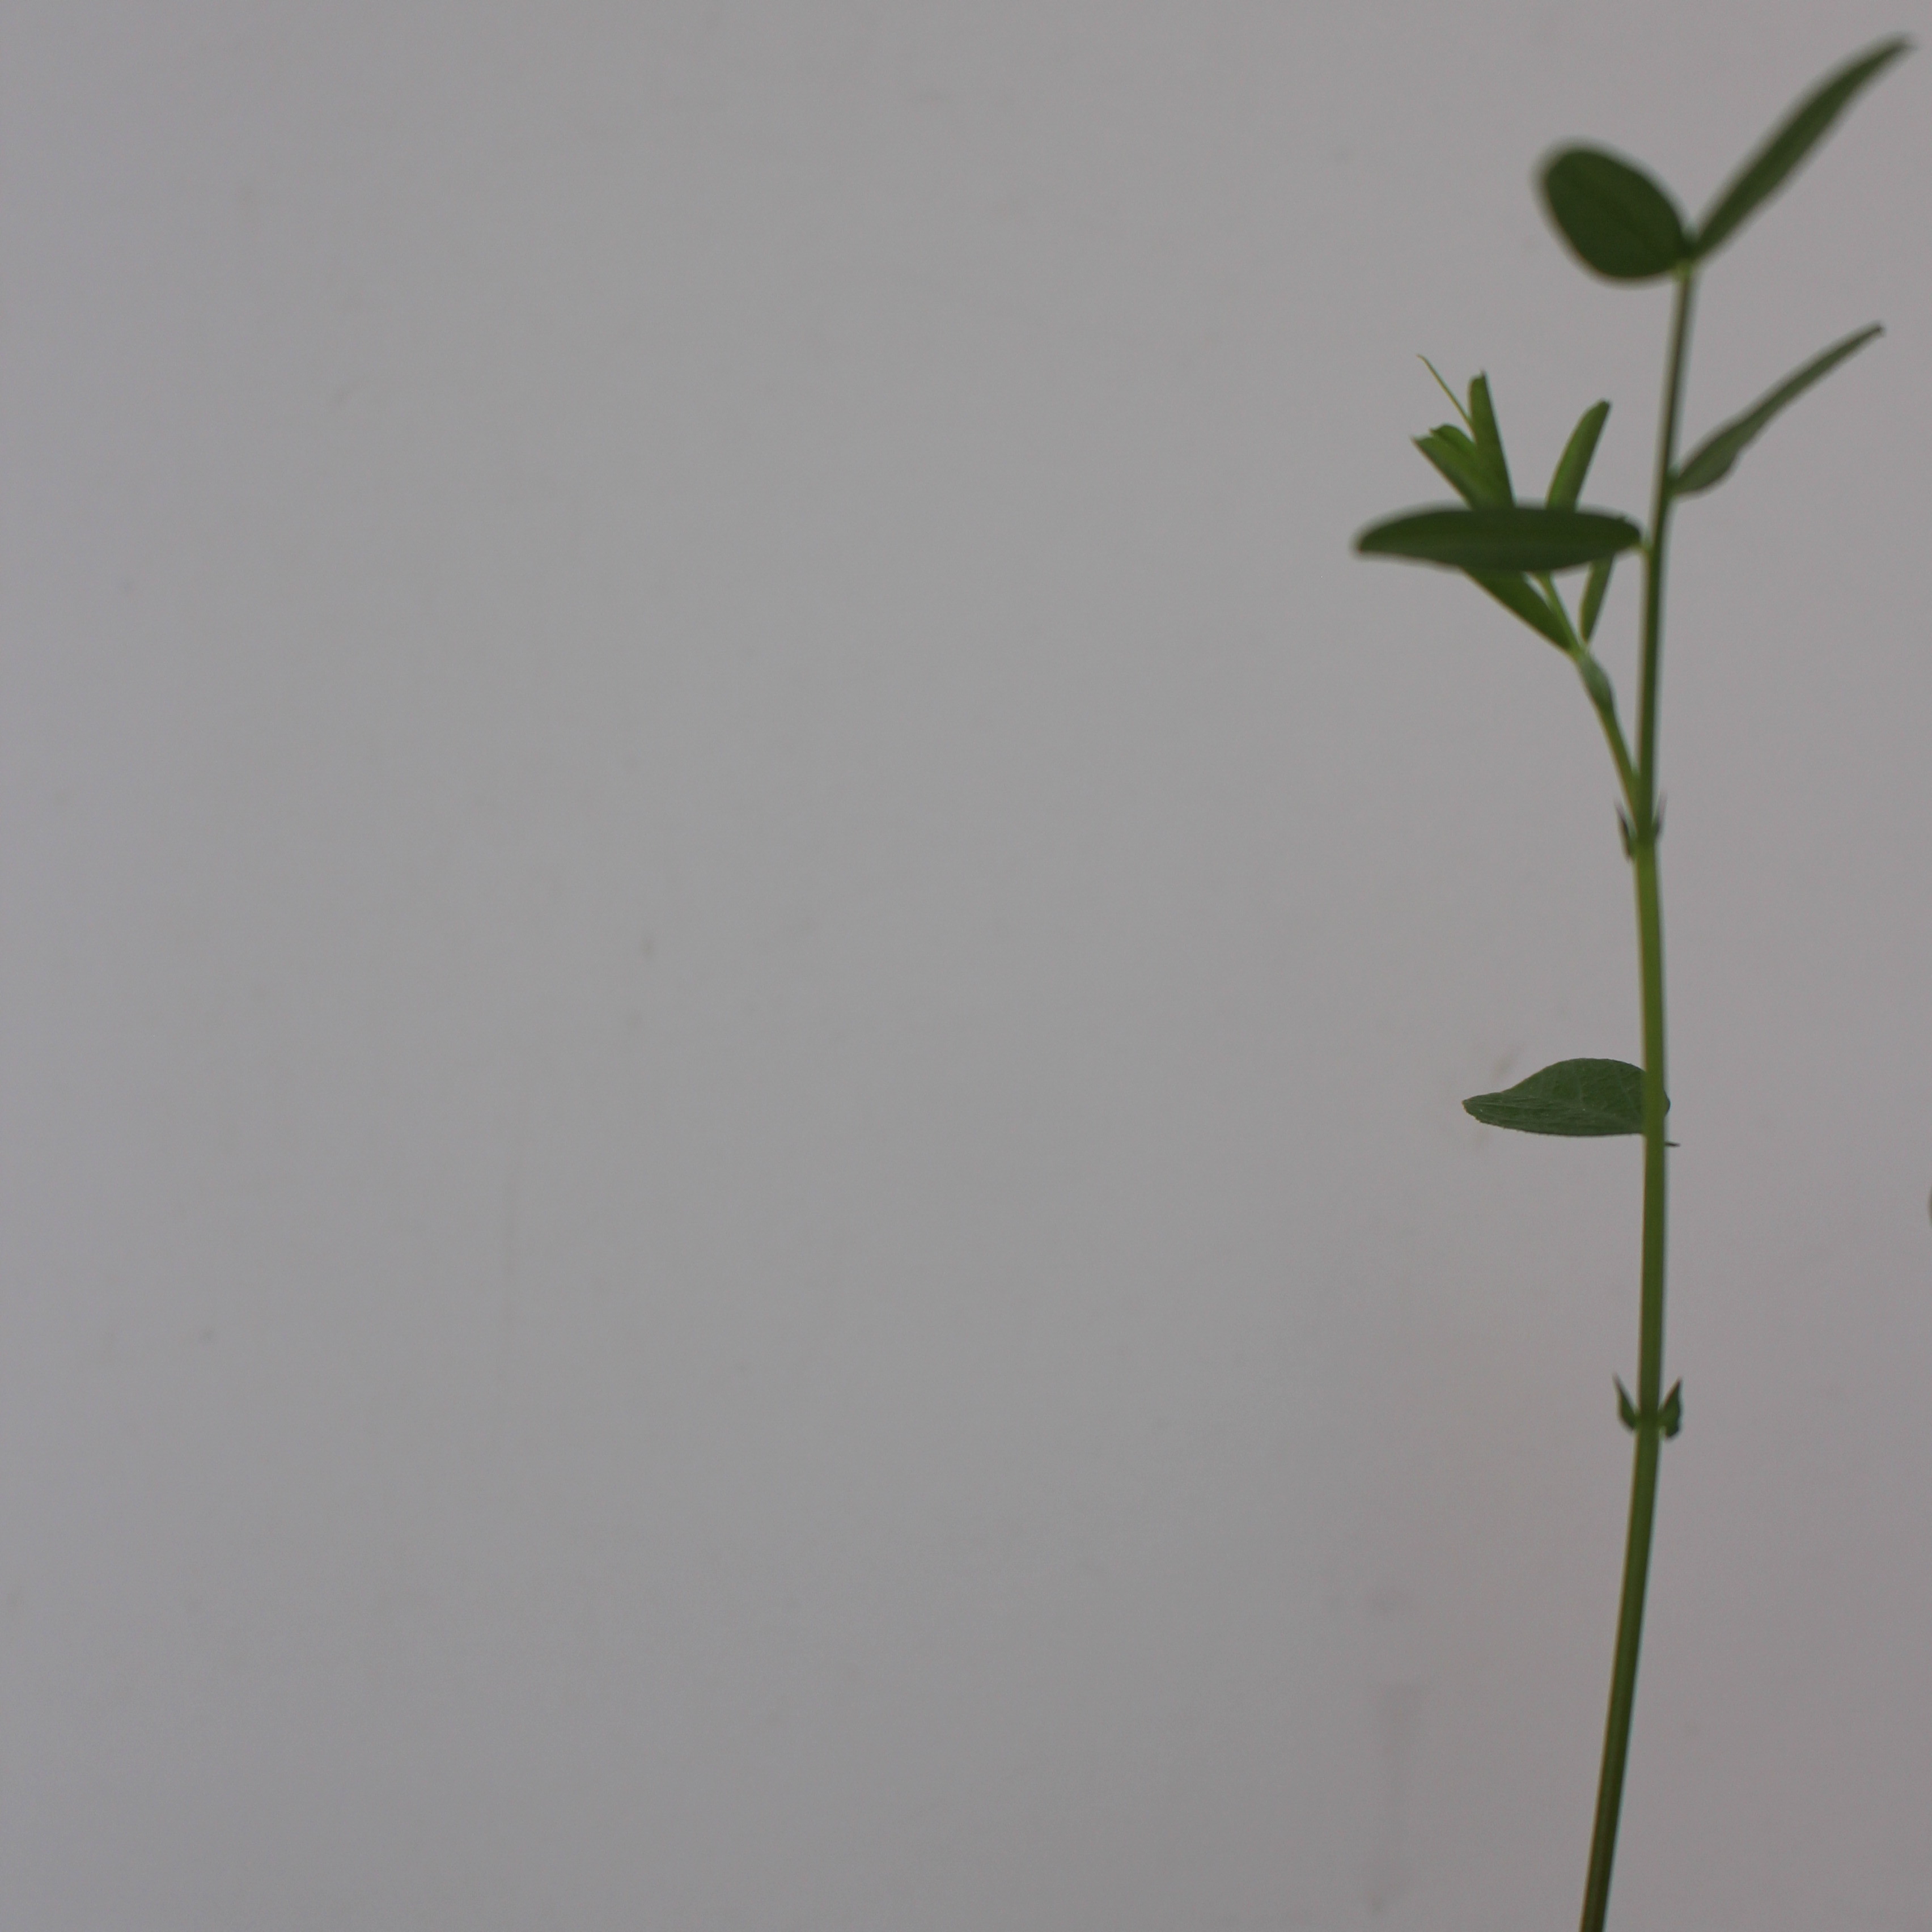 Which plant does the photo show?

Vicia sativa
